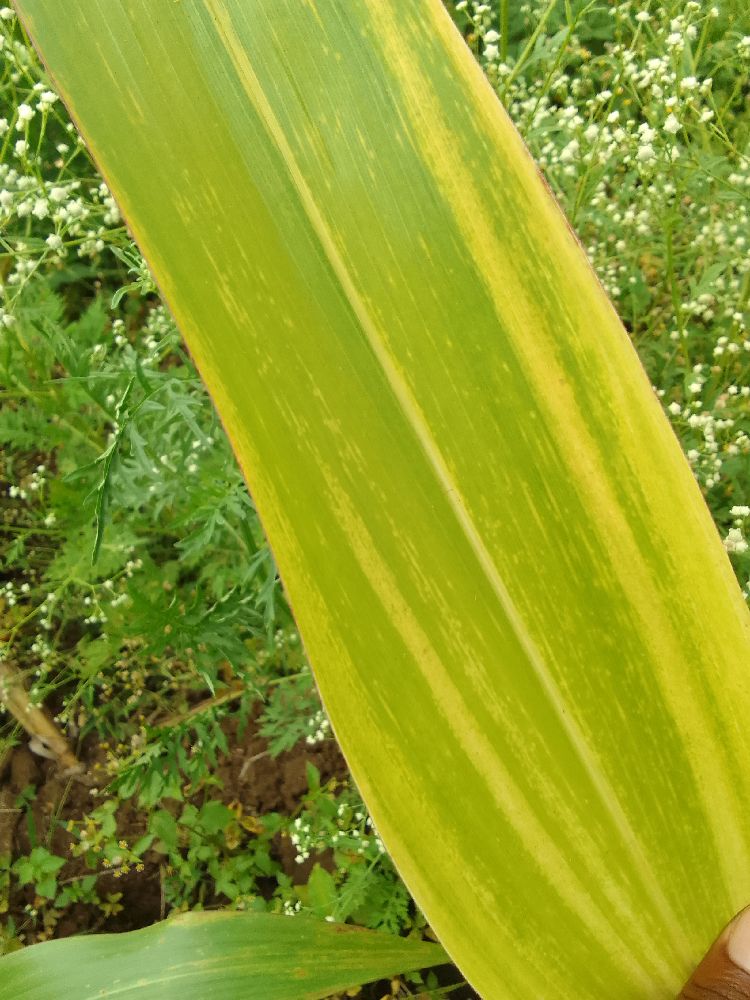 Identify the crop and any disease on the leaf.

maize, maize lethal necrosis
